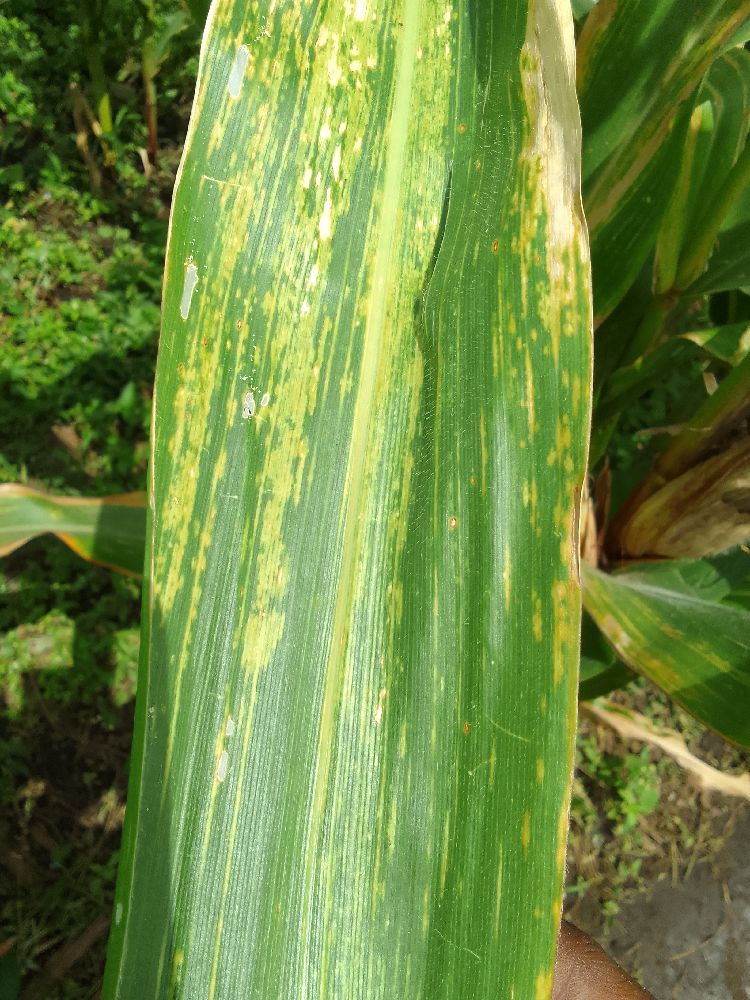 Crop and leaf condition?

maize, maize lethal necrosis
